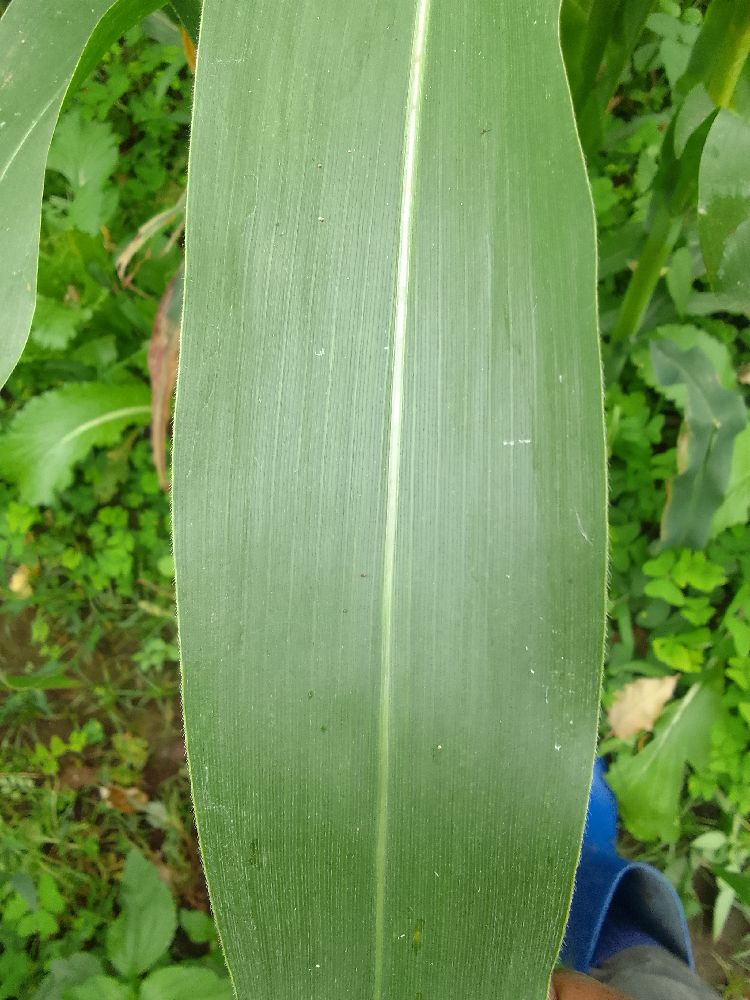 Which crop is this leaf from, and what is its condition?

maize, healthy
